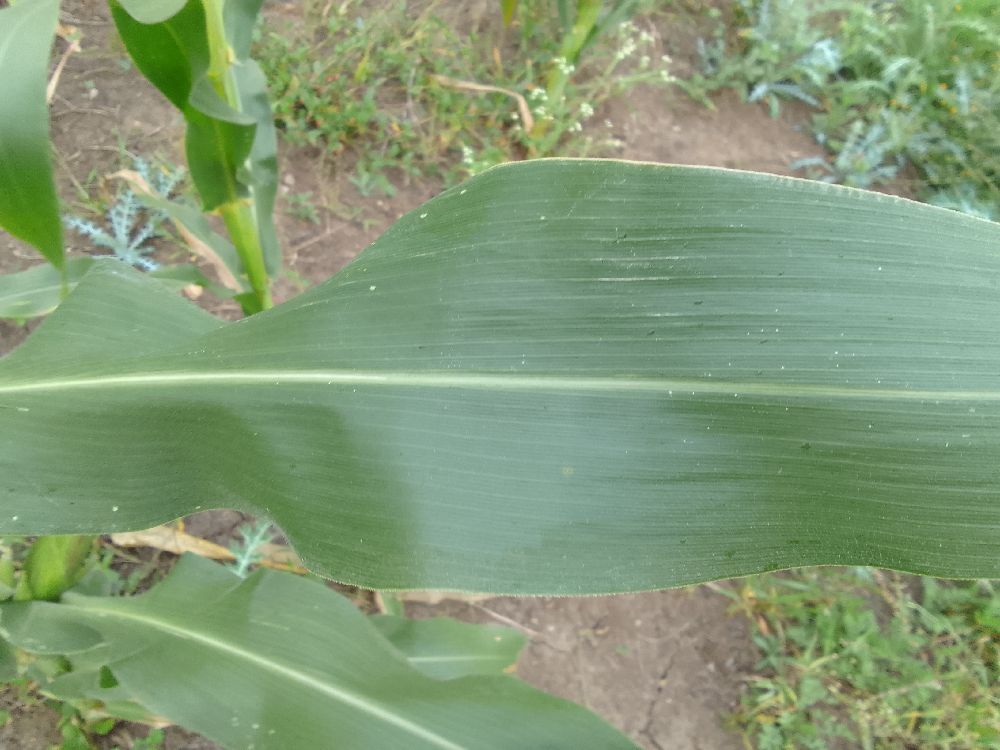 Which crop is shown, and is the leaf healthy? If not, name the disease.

maize, healthy
